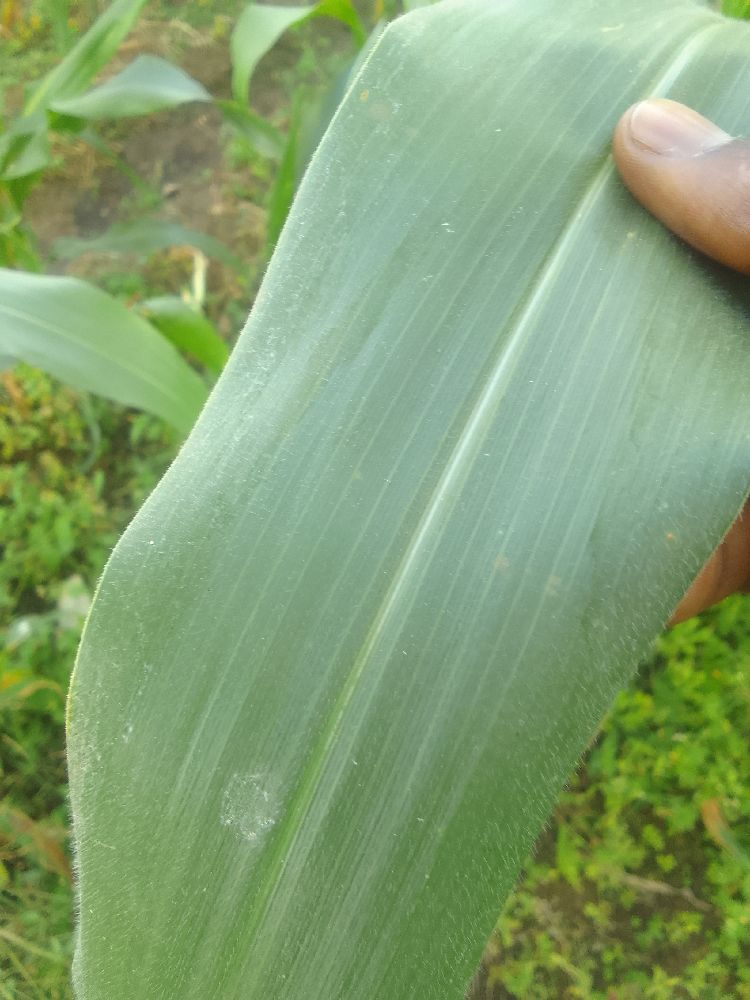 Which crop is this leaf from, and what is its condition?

maize, healthy
